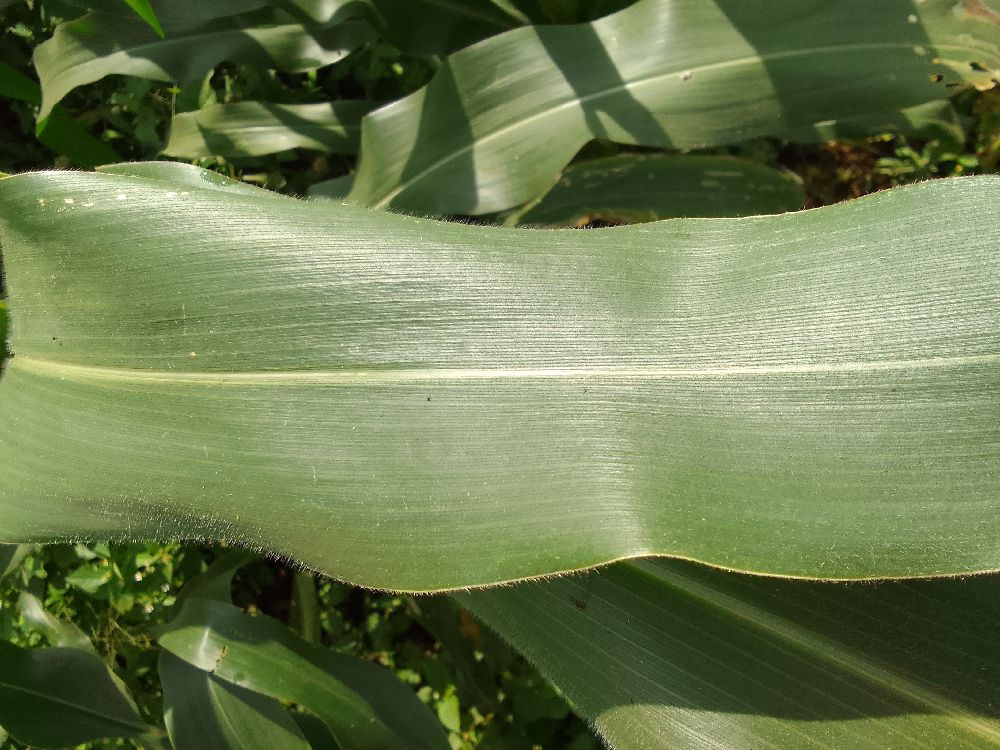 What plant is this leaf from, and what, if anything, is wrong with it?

maize, healthy
